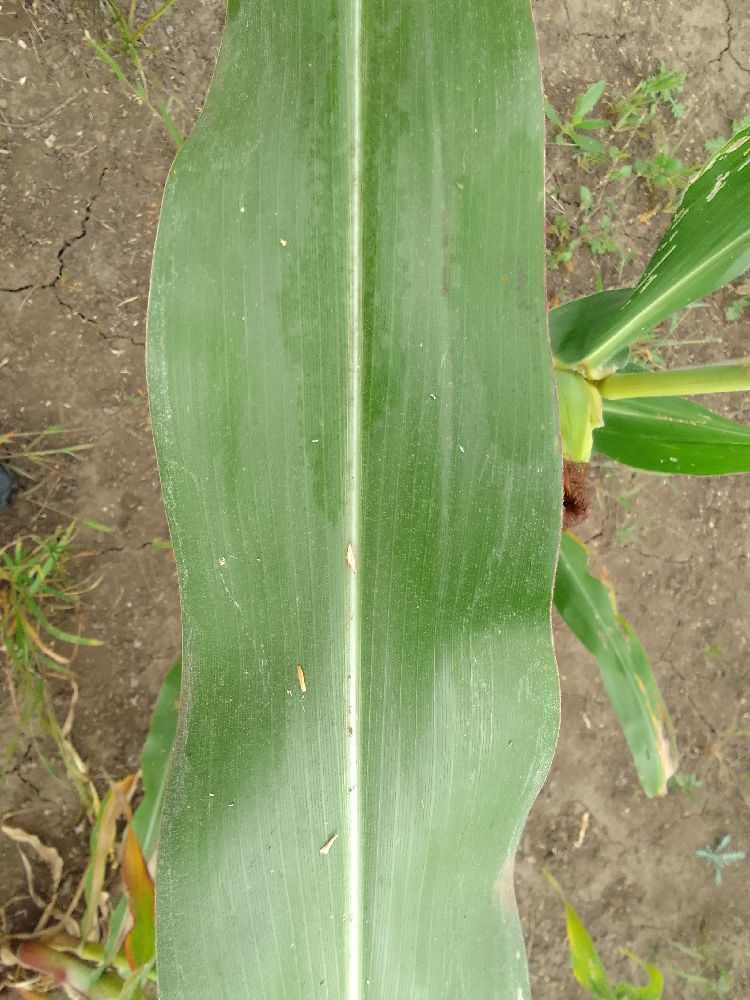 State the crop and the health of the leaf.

maize, healthy
